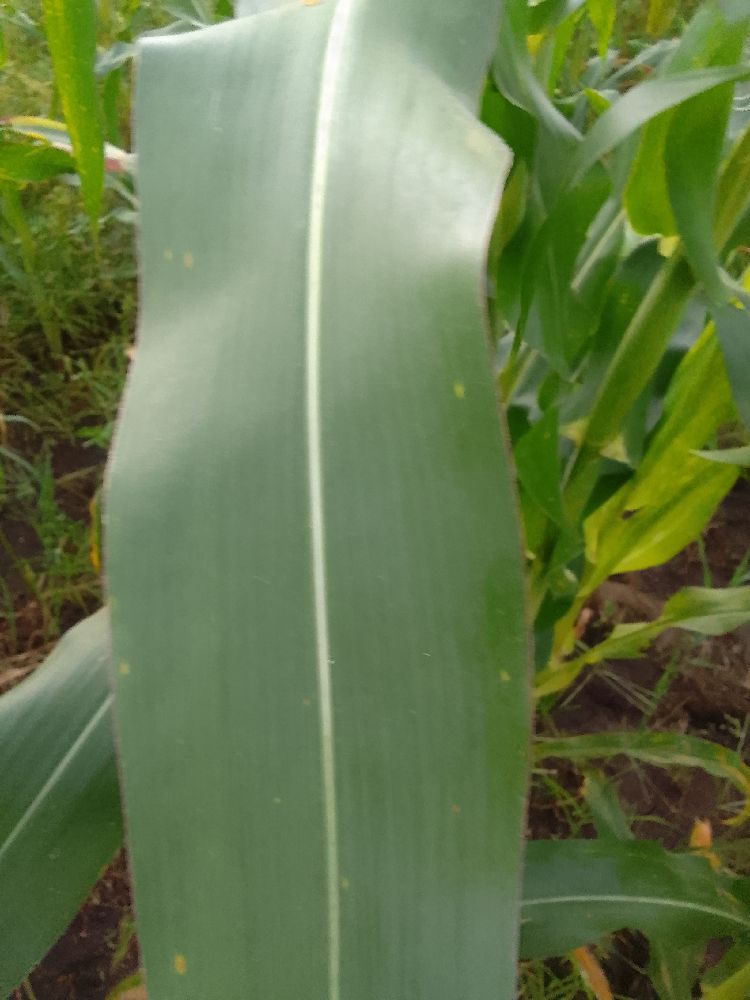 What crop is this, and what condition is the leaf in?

maize, healthy
